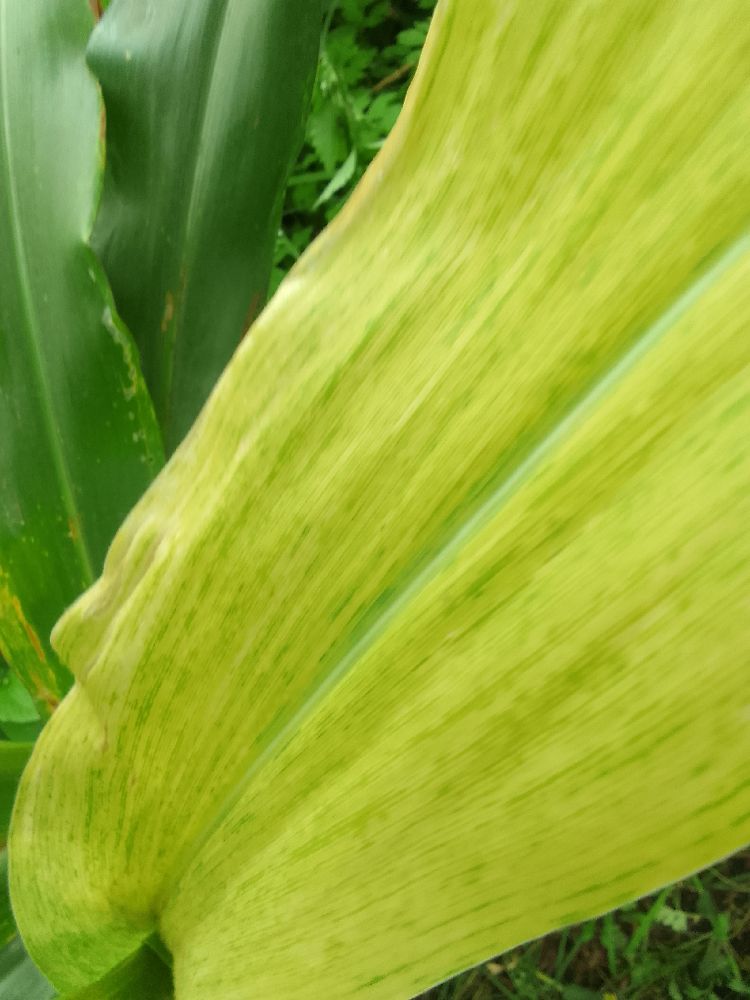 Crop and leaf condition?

maize, maize lethal necrosis
